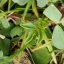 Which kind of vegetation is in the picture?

unstructured weed
